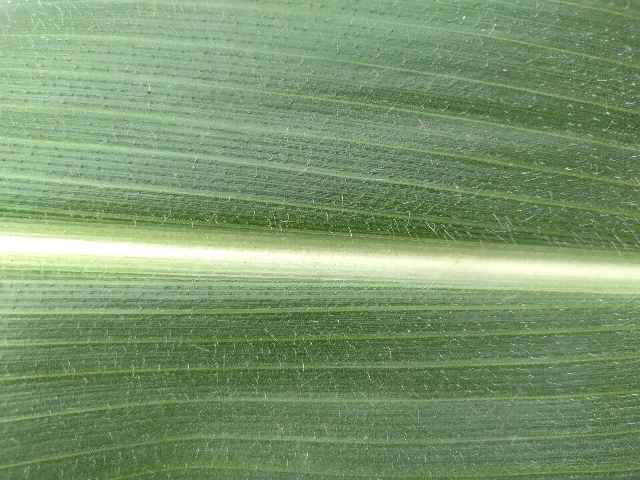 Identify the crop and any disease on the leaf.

maize, healthy
